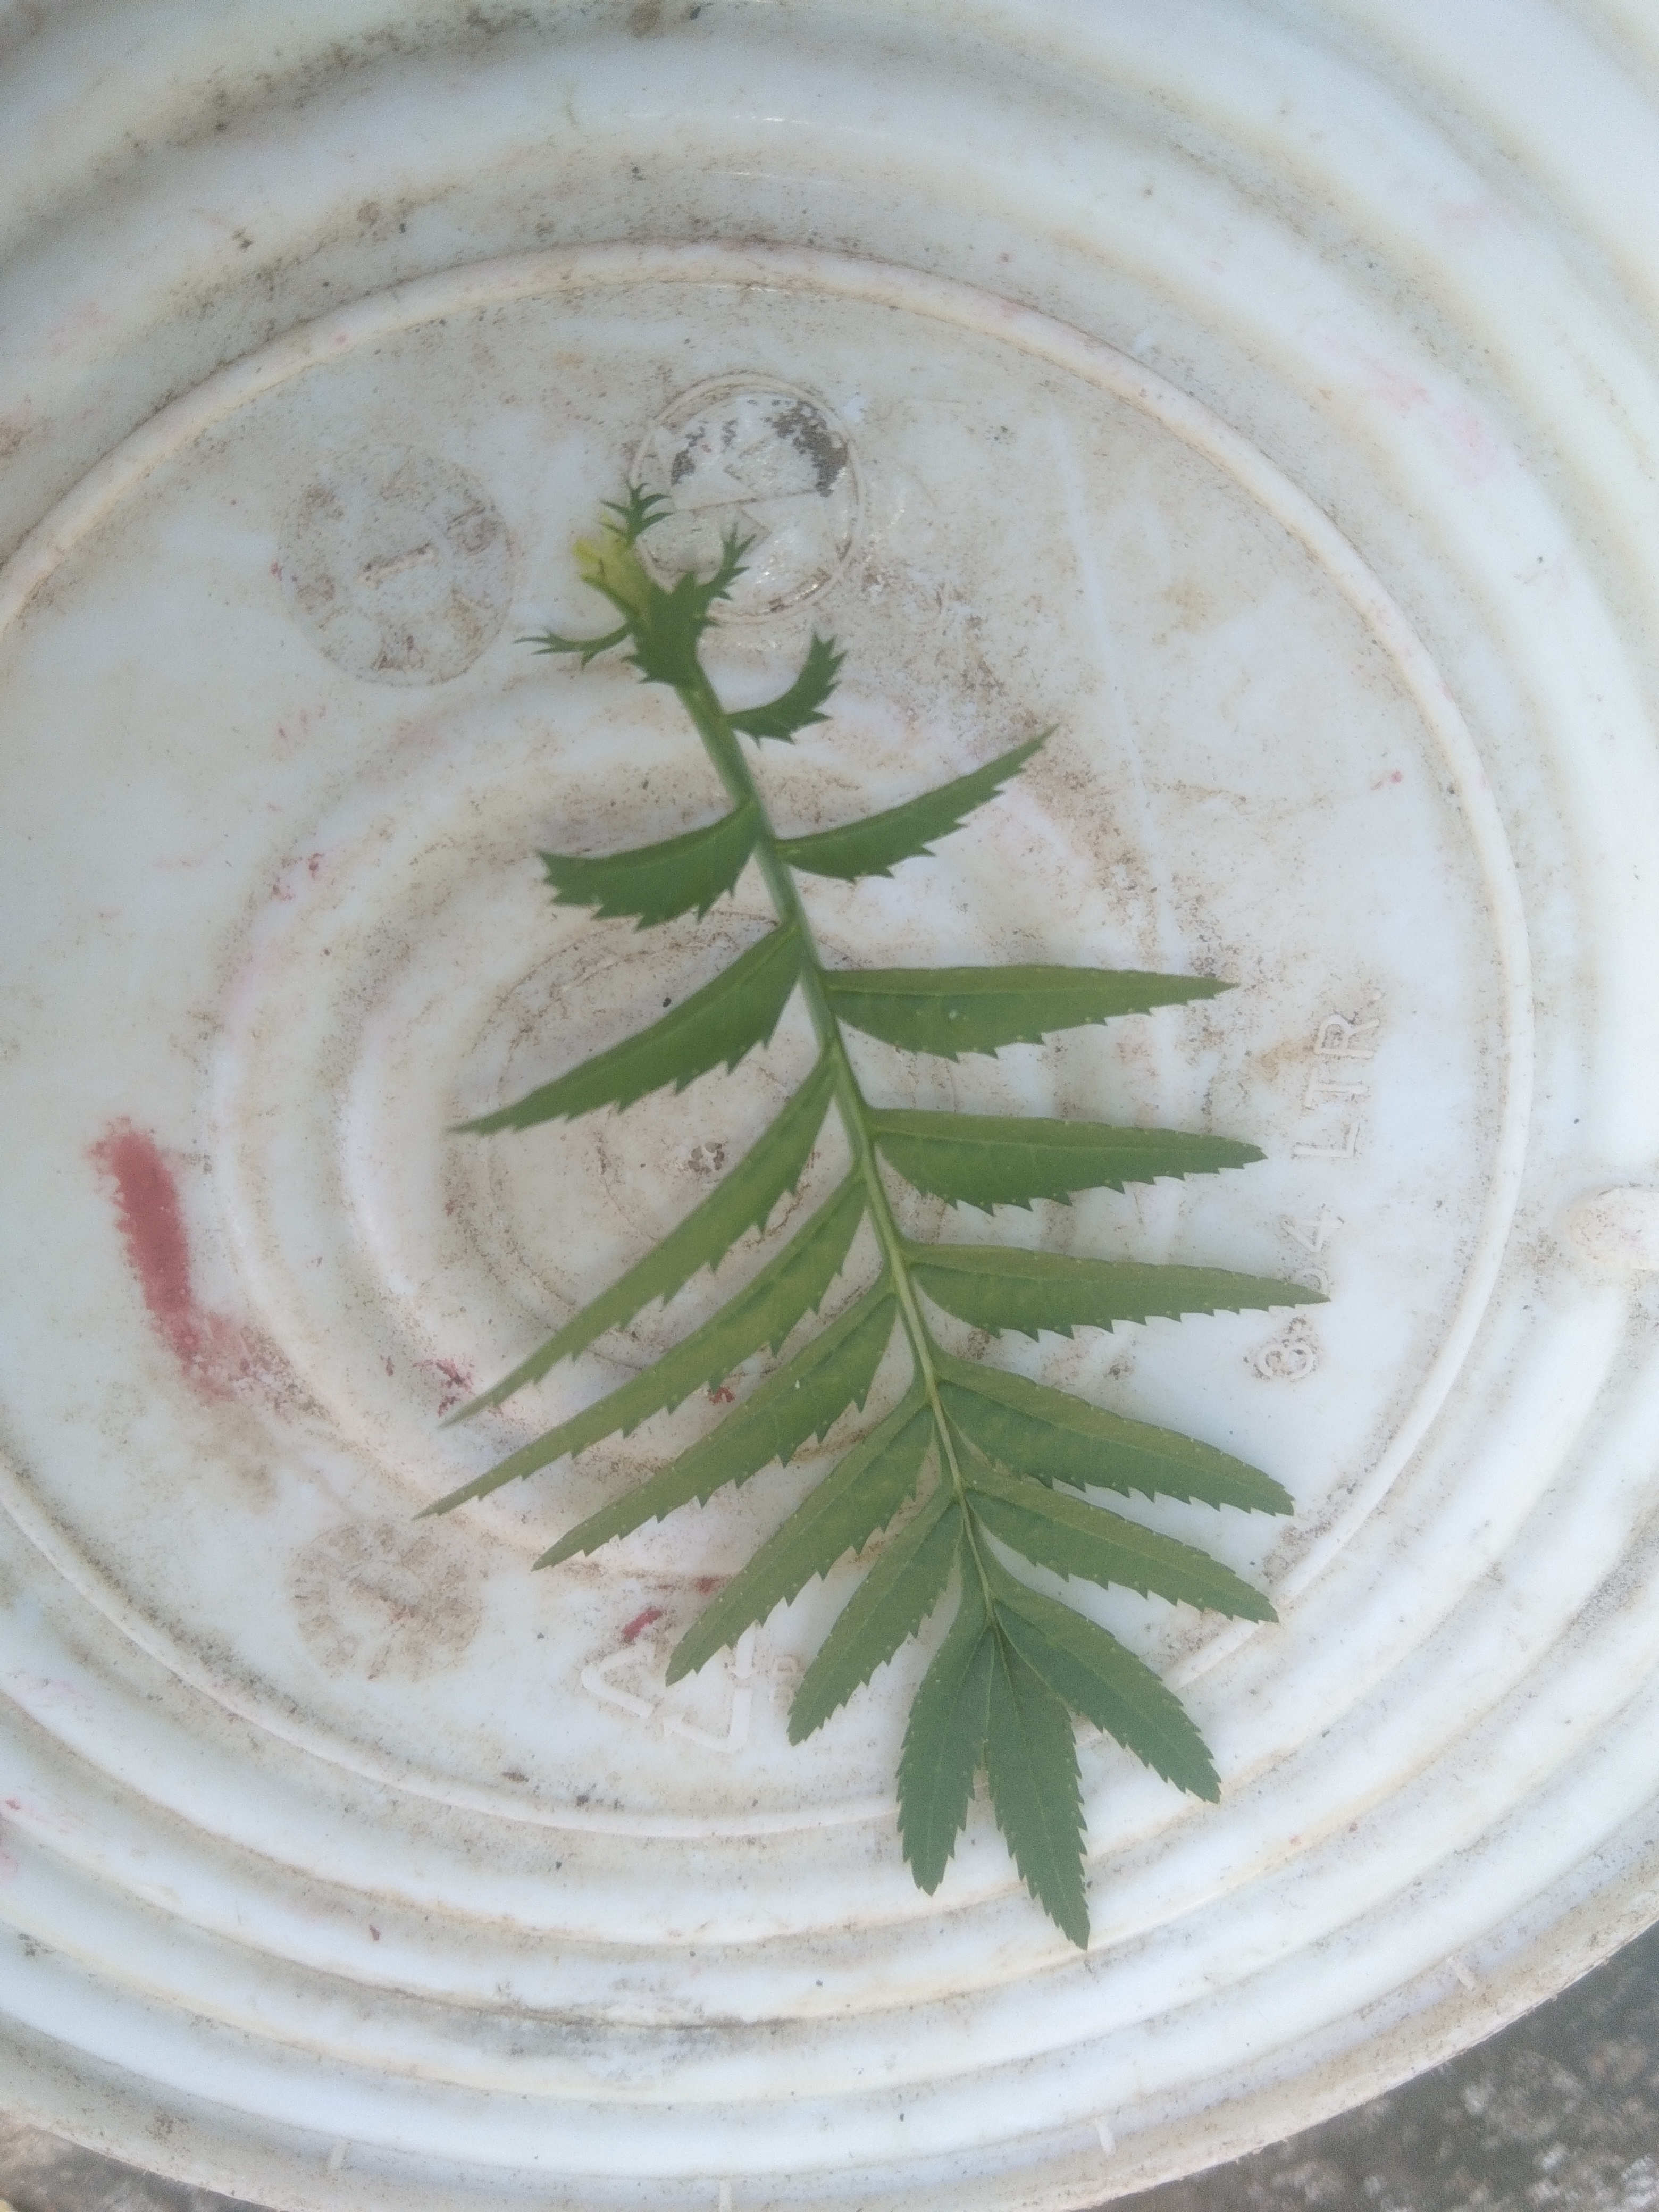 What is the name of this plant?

marigold
